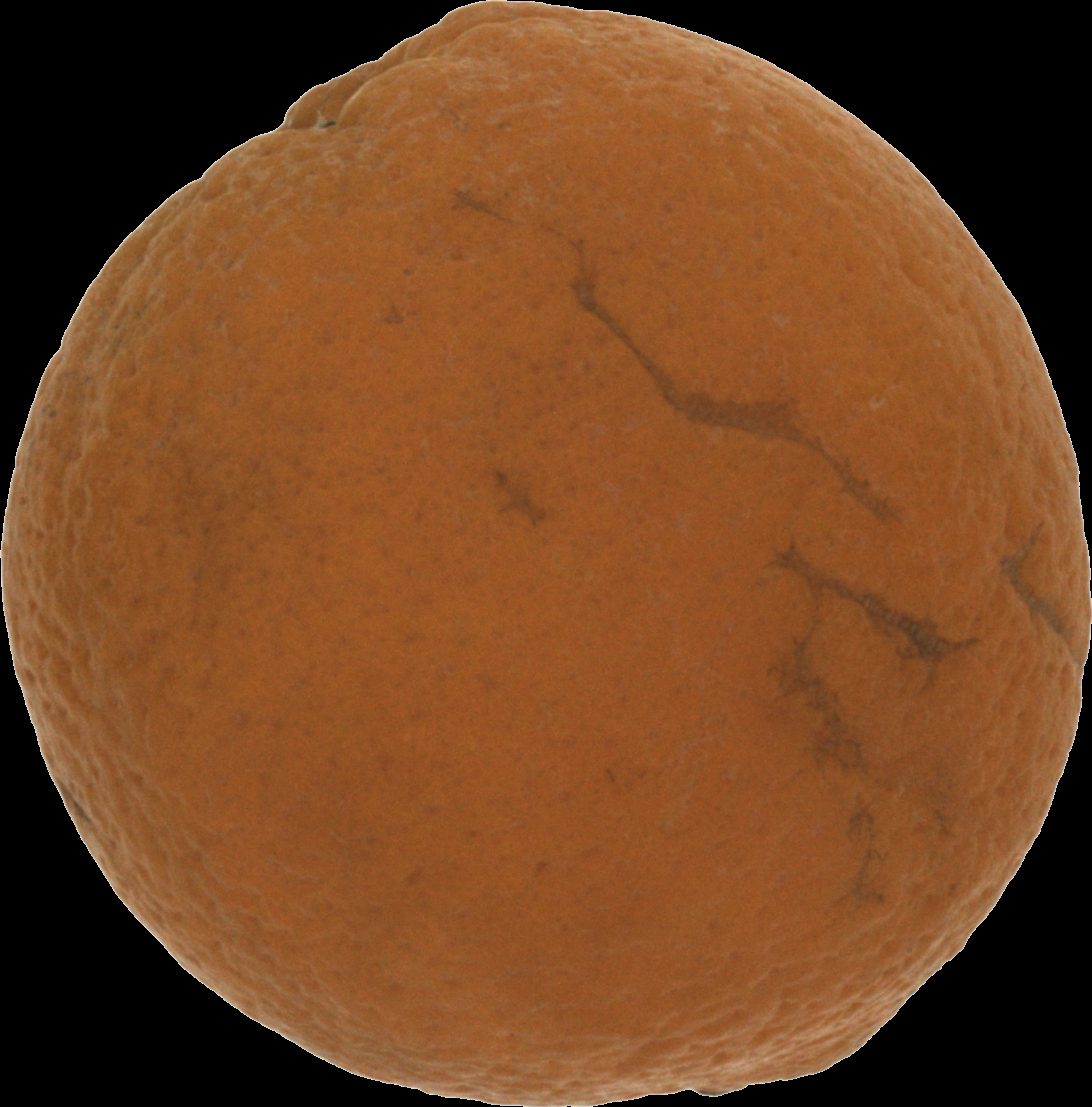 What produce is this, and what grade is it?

orange, bad
